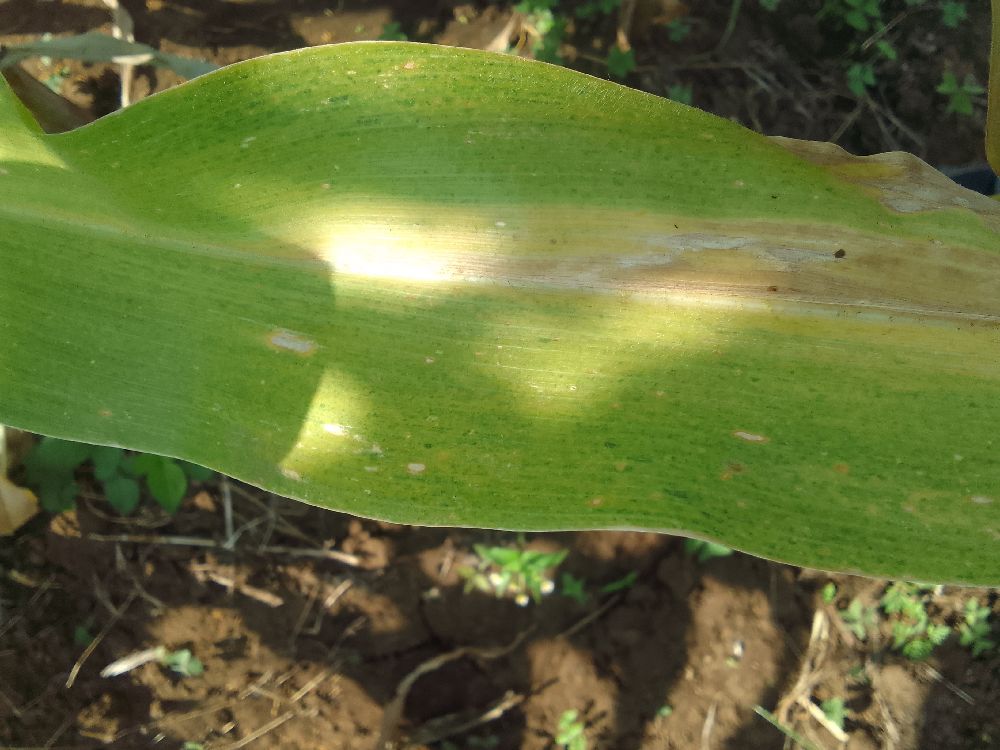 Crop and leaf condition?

maize, maize lethal necrosis
